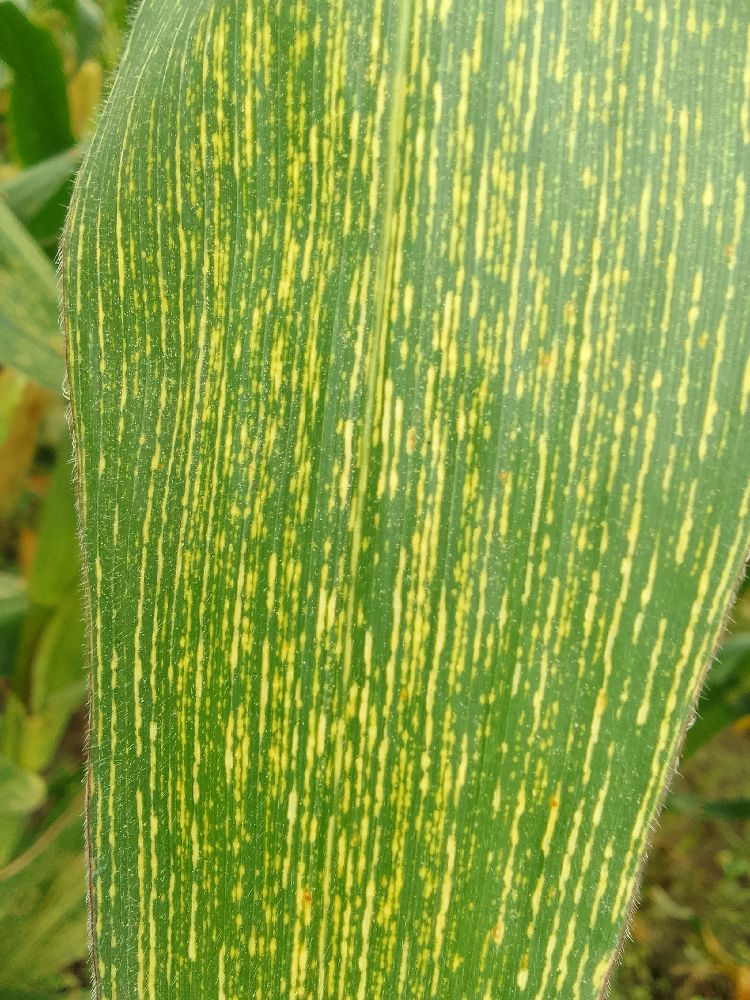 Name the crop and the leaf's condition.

maize, maize streak virus
